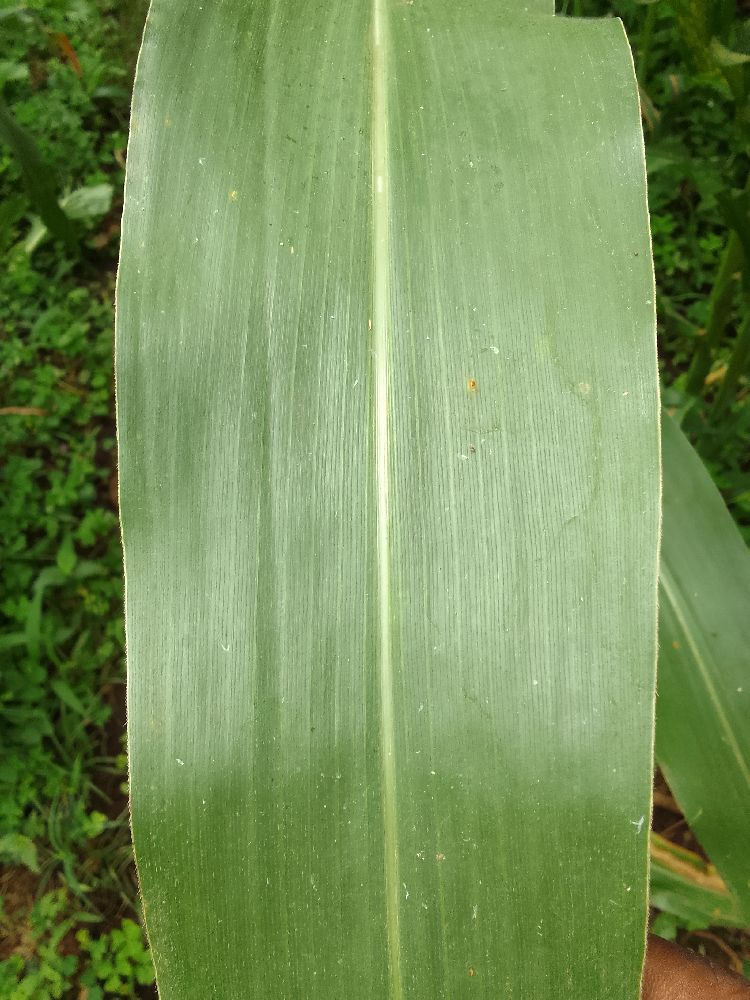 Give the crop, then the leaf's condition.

maize, healthy
